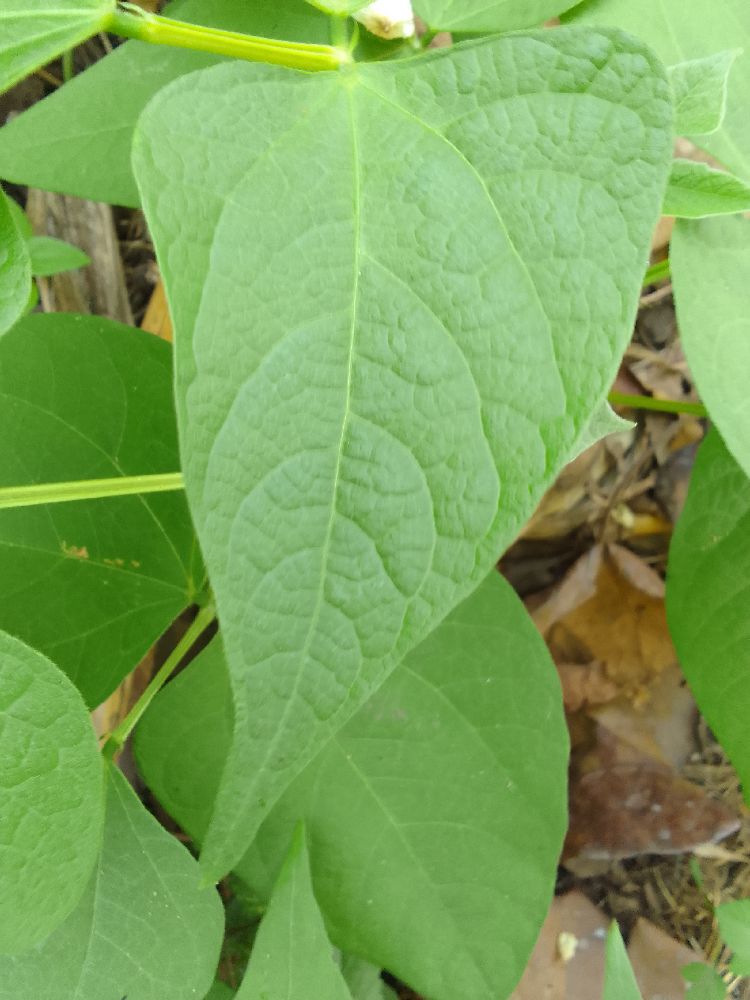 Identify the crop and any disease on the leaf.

common bean, healthy
